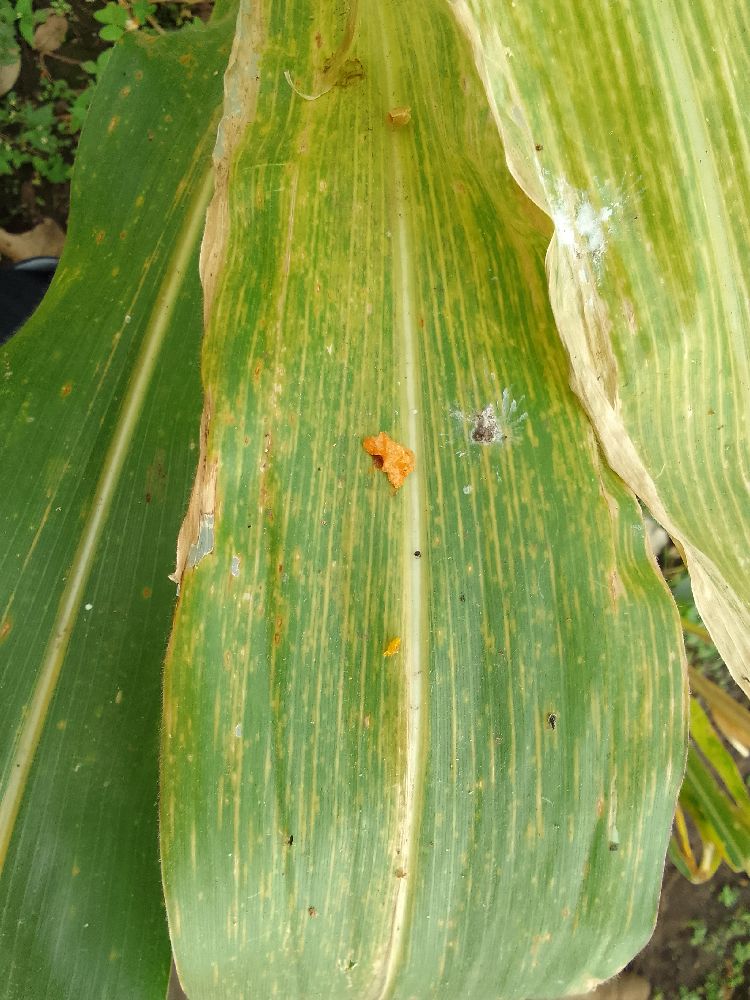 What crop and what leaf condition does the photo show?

maize, maize lethal necrosis
